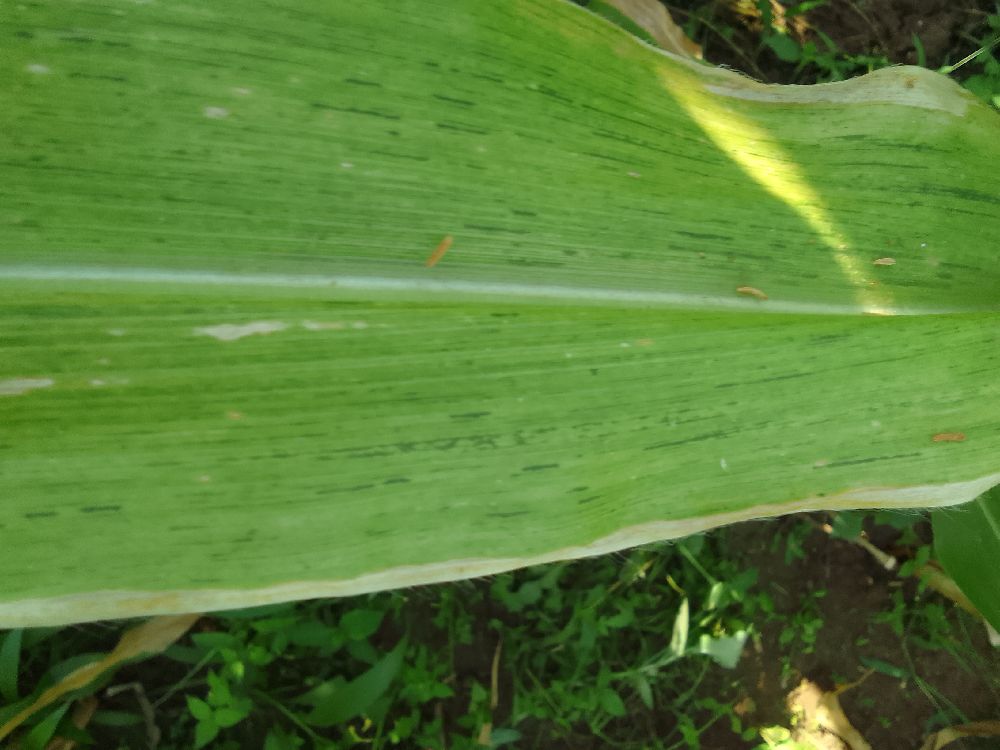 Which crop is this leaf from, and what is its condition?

maize, maize lethal necrosis
